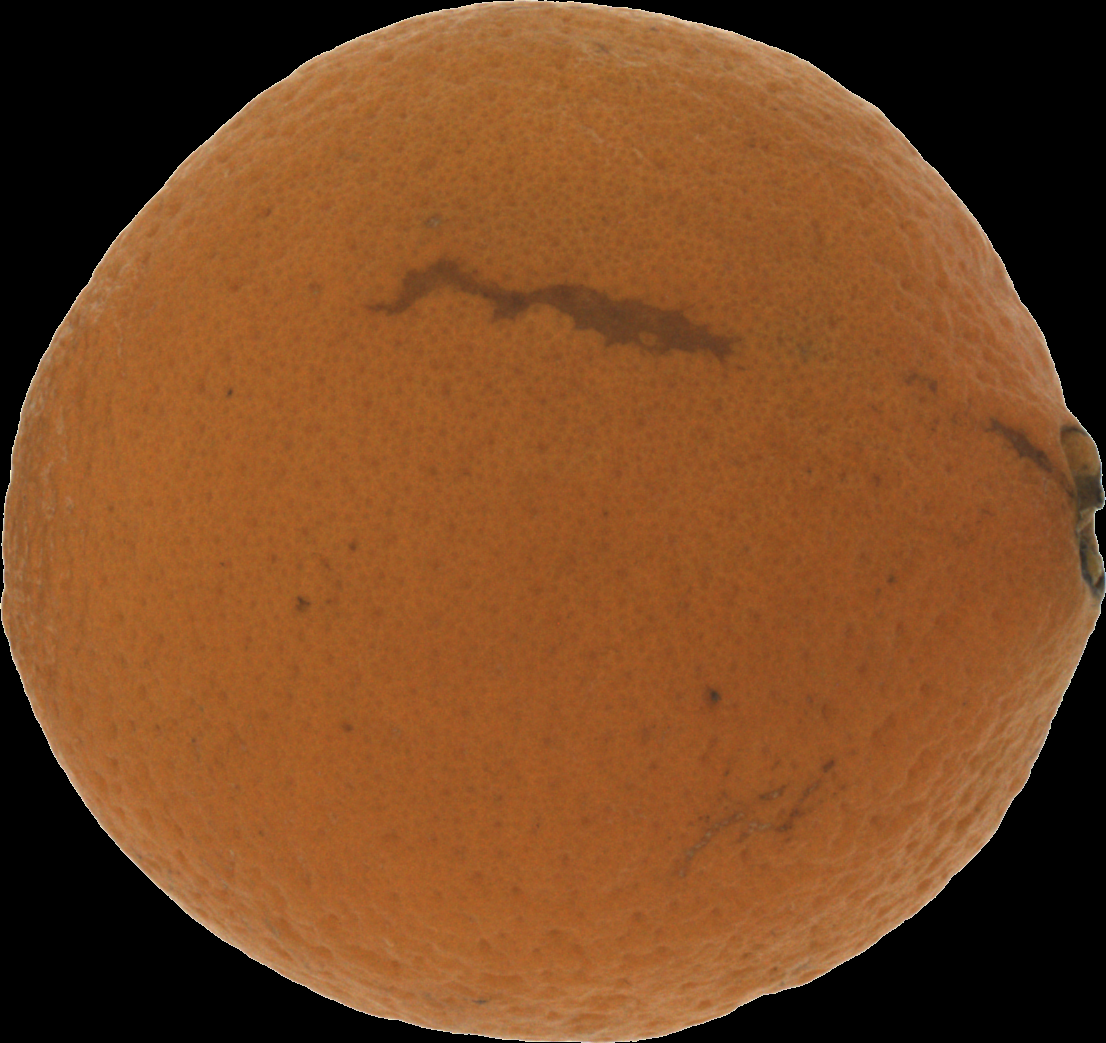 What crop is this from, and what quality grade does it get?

orange, bad
